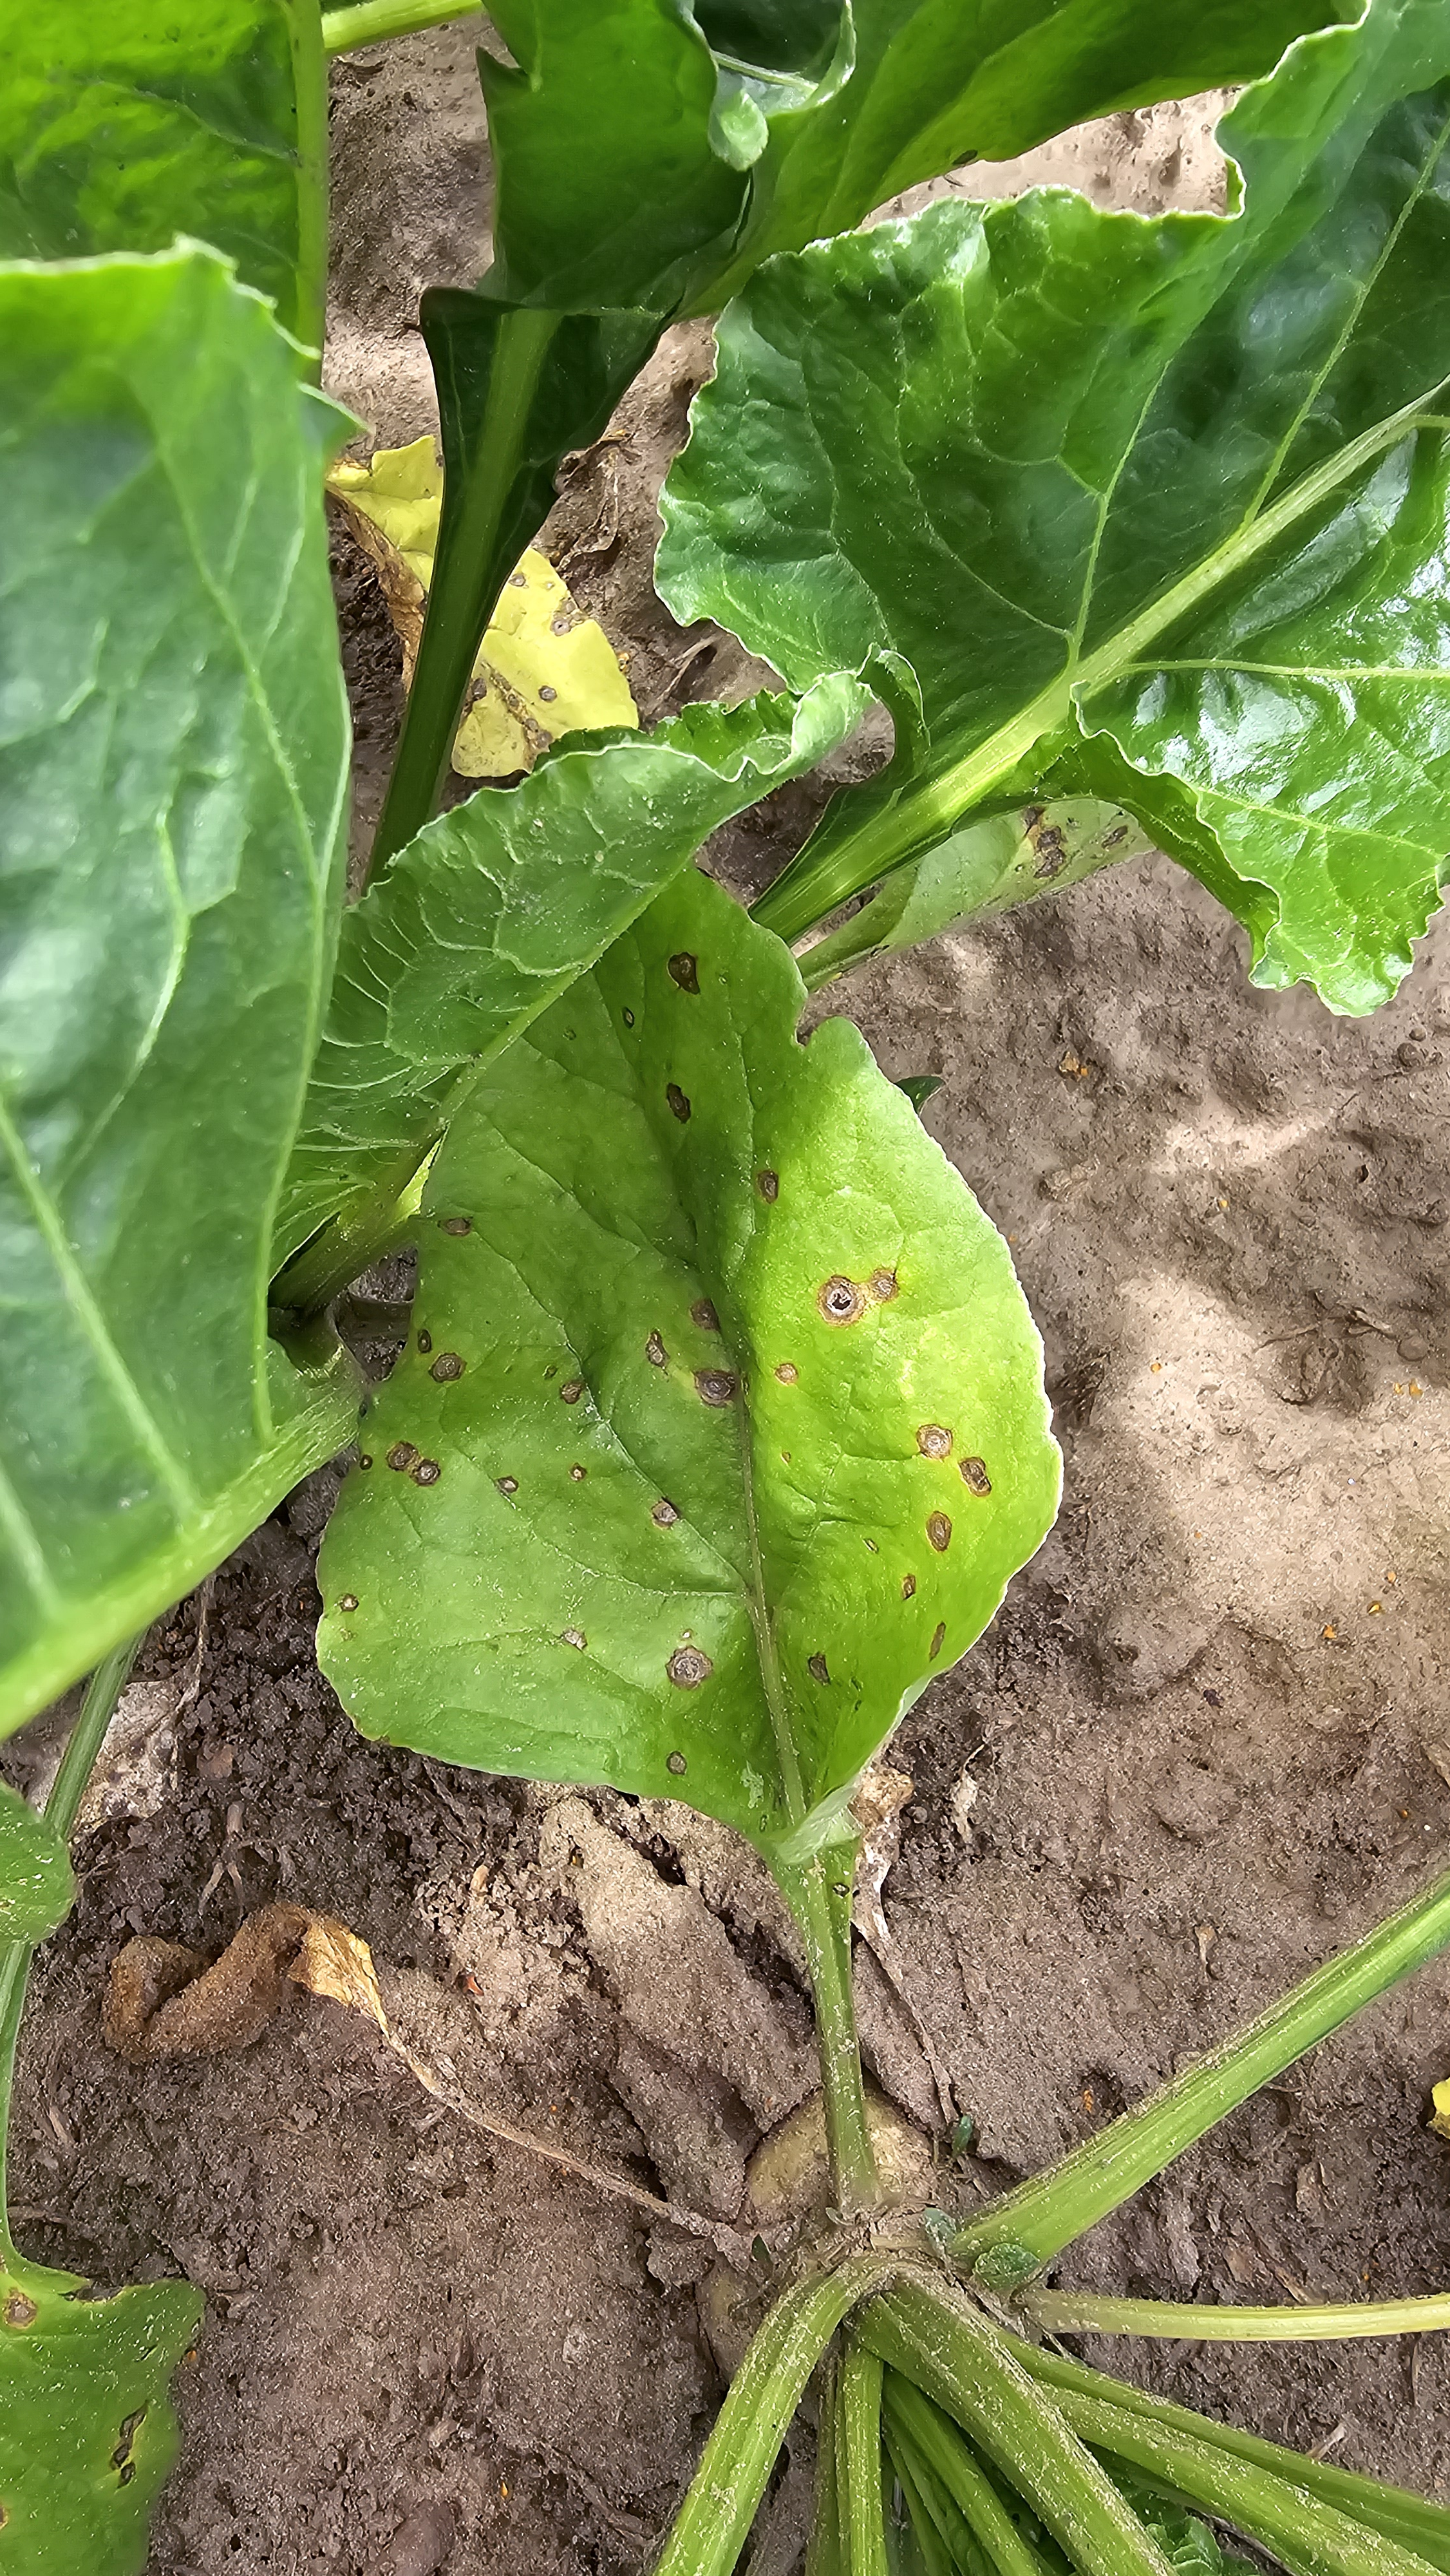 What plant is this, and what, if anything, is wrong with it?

beet, cercospora
